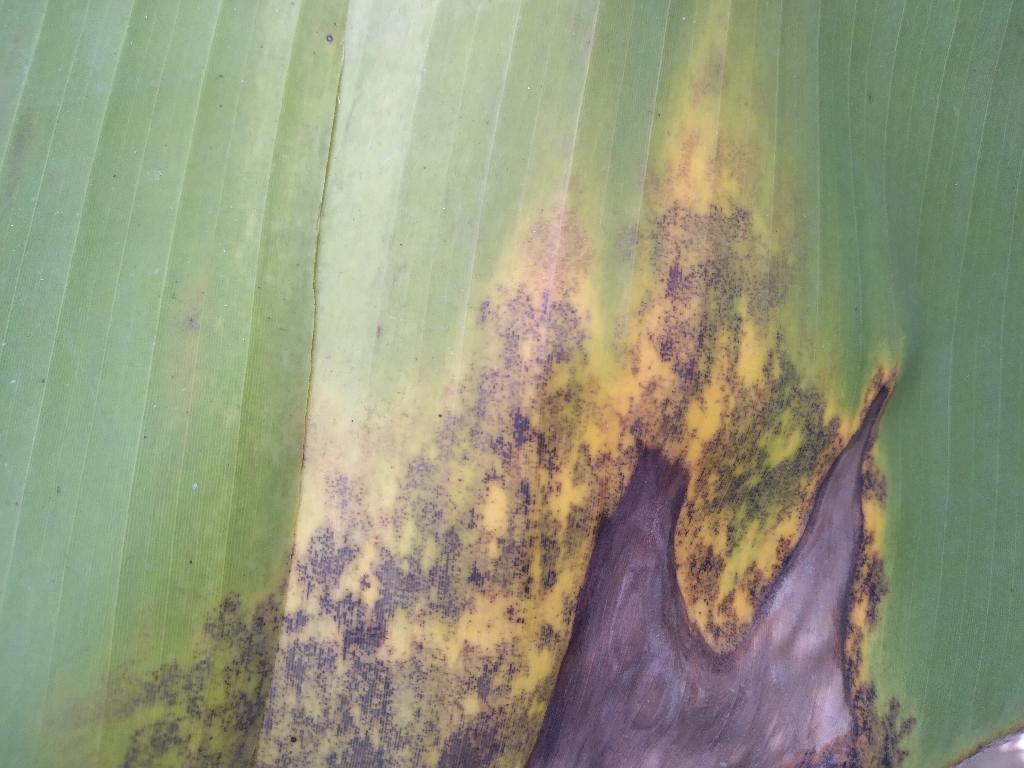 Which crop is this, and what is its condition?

banana, black sigatoka
